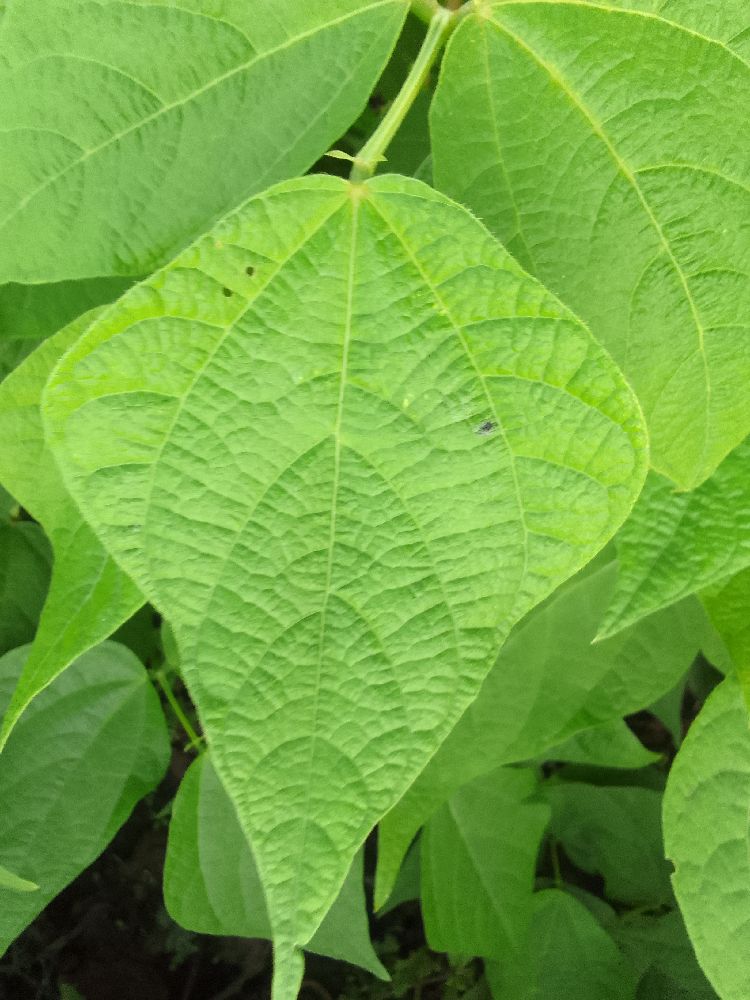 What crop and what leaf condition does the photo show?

common bean, healthy
